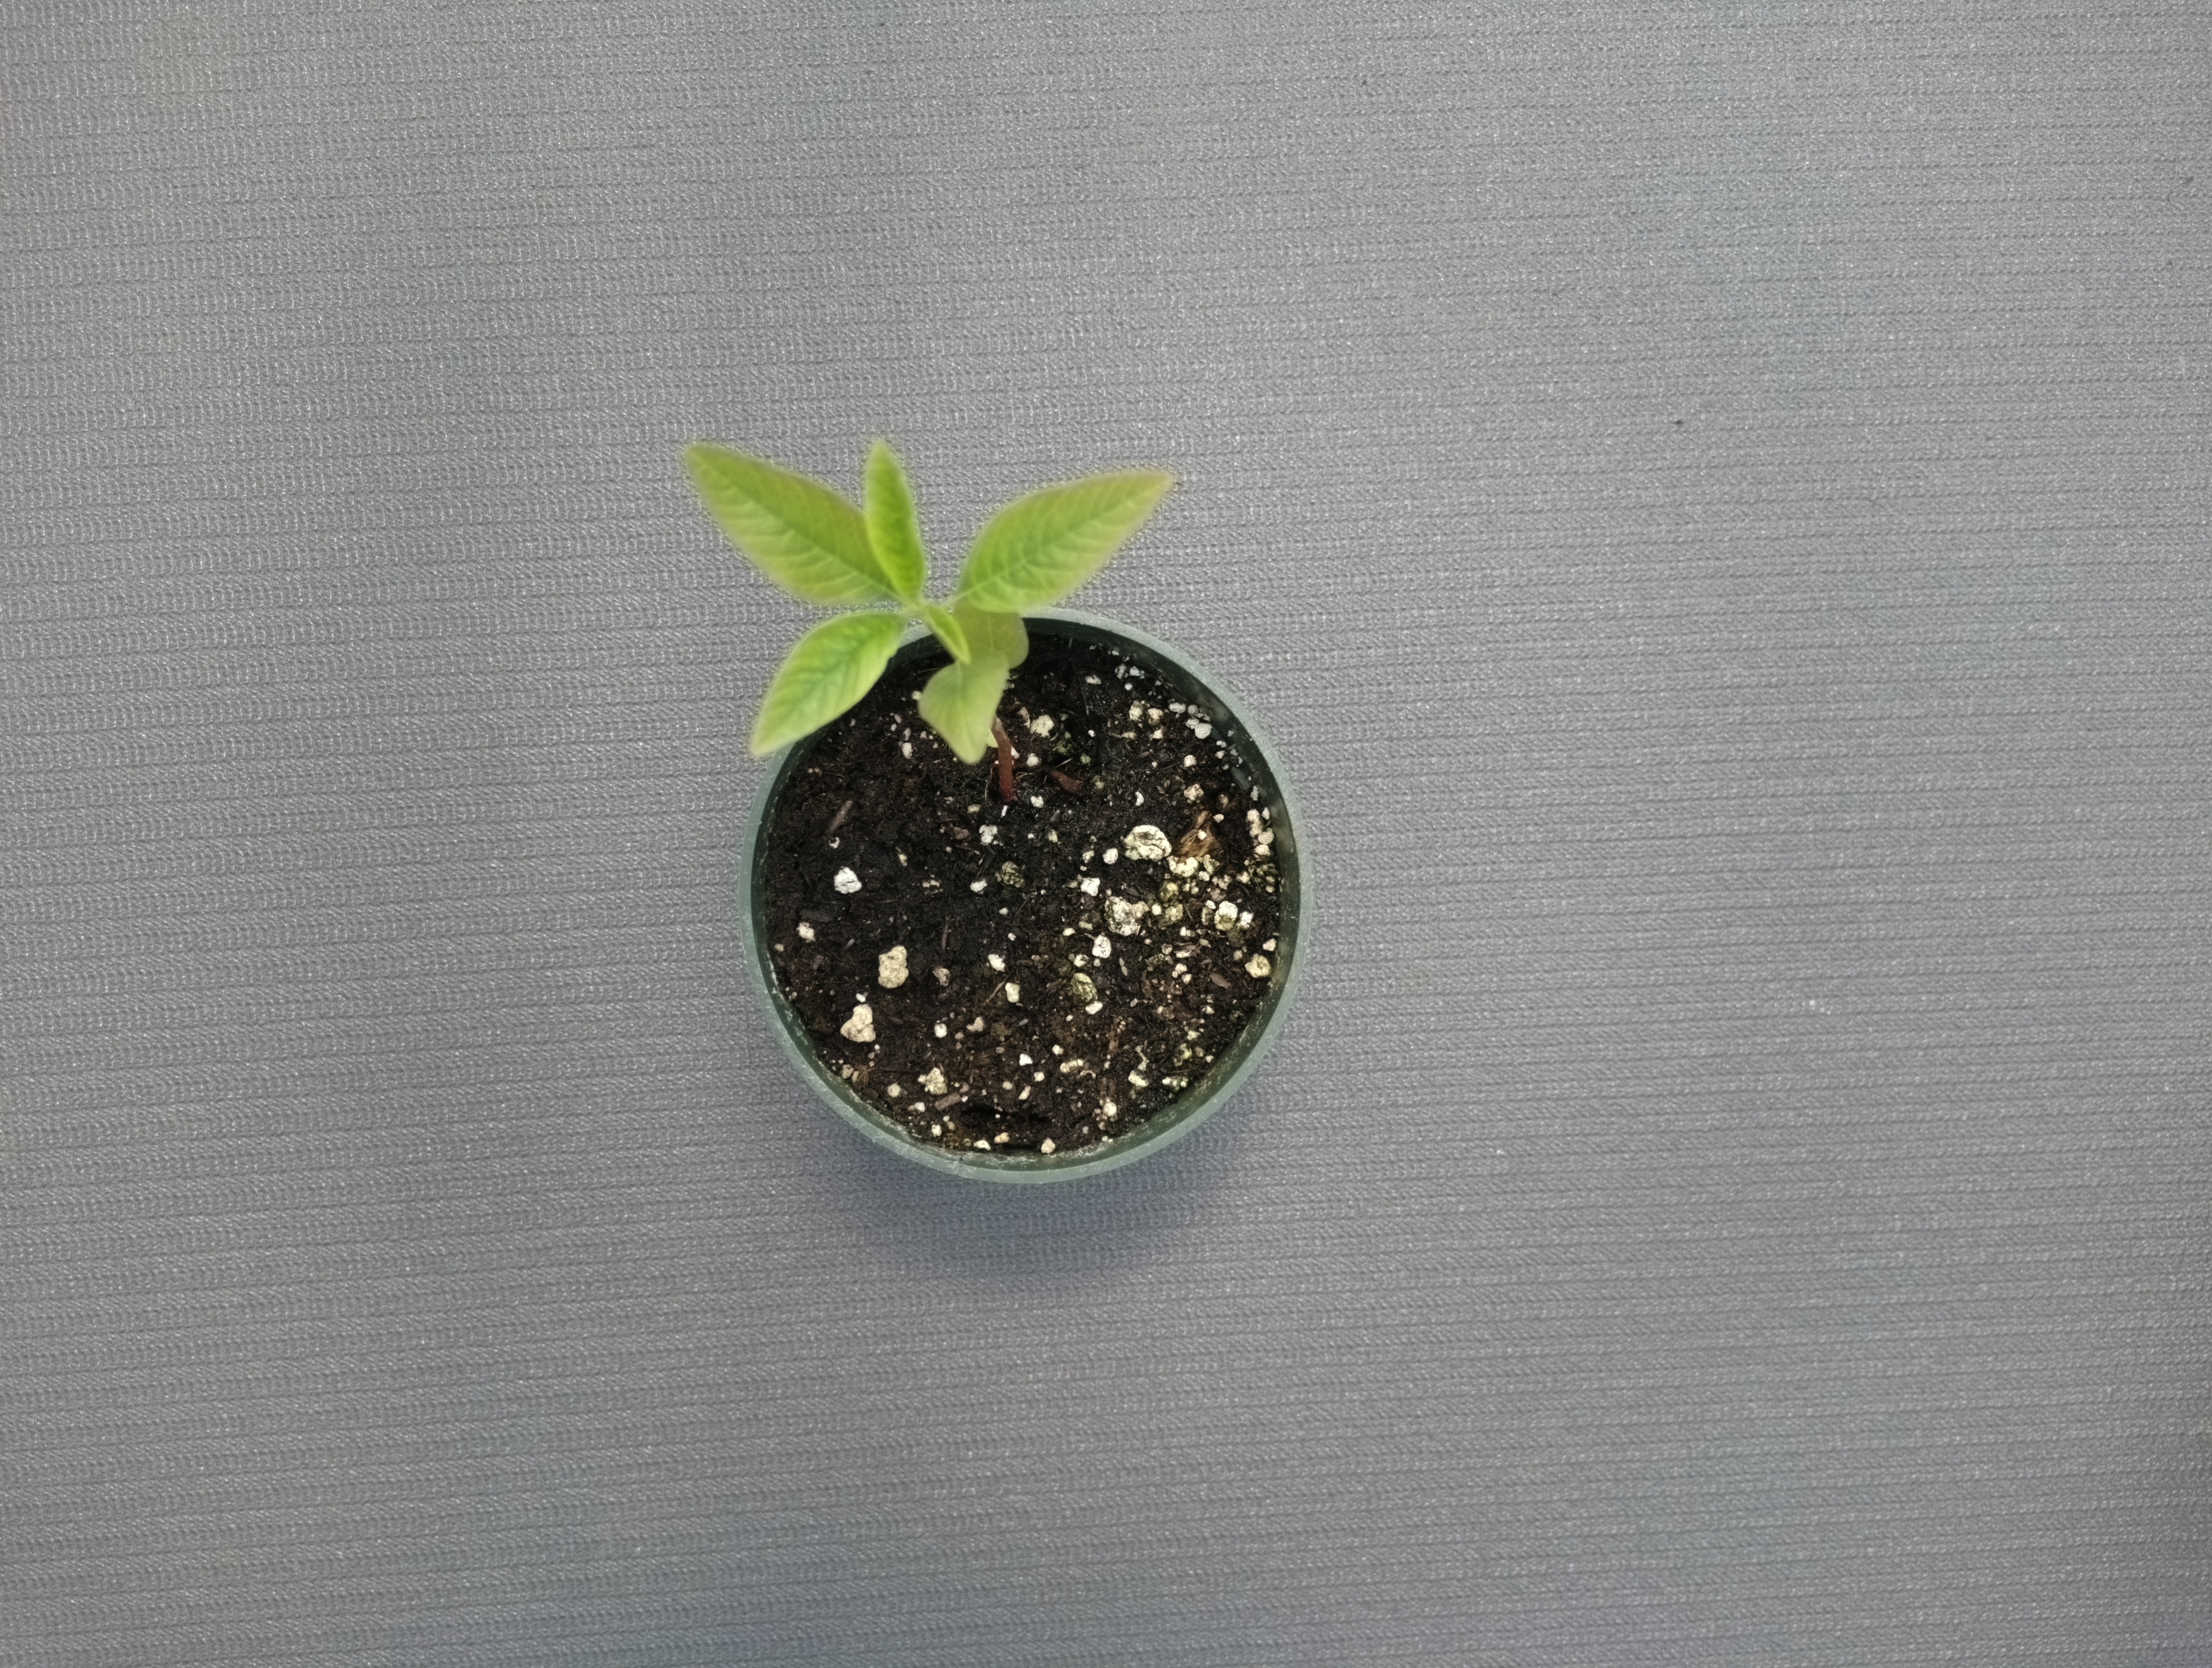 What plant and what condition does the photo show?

waterhemp, healthy untreated
